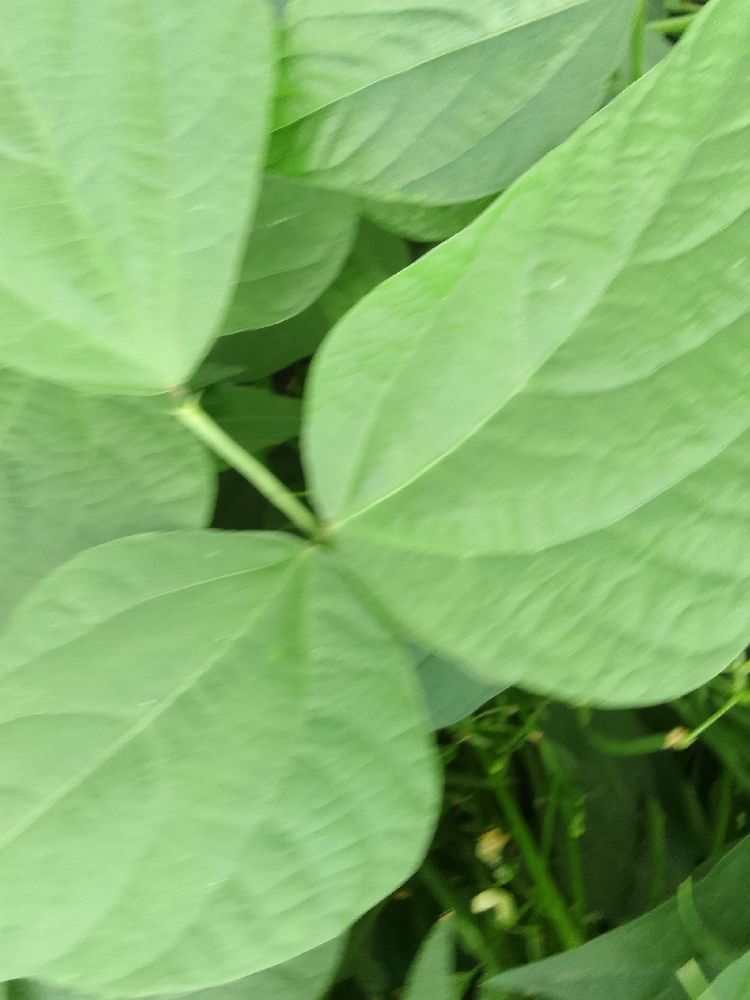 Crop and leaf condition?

common bean, healthy
